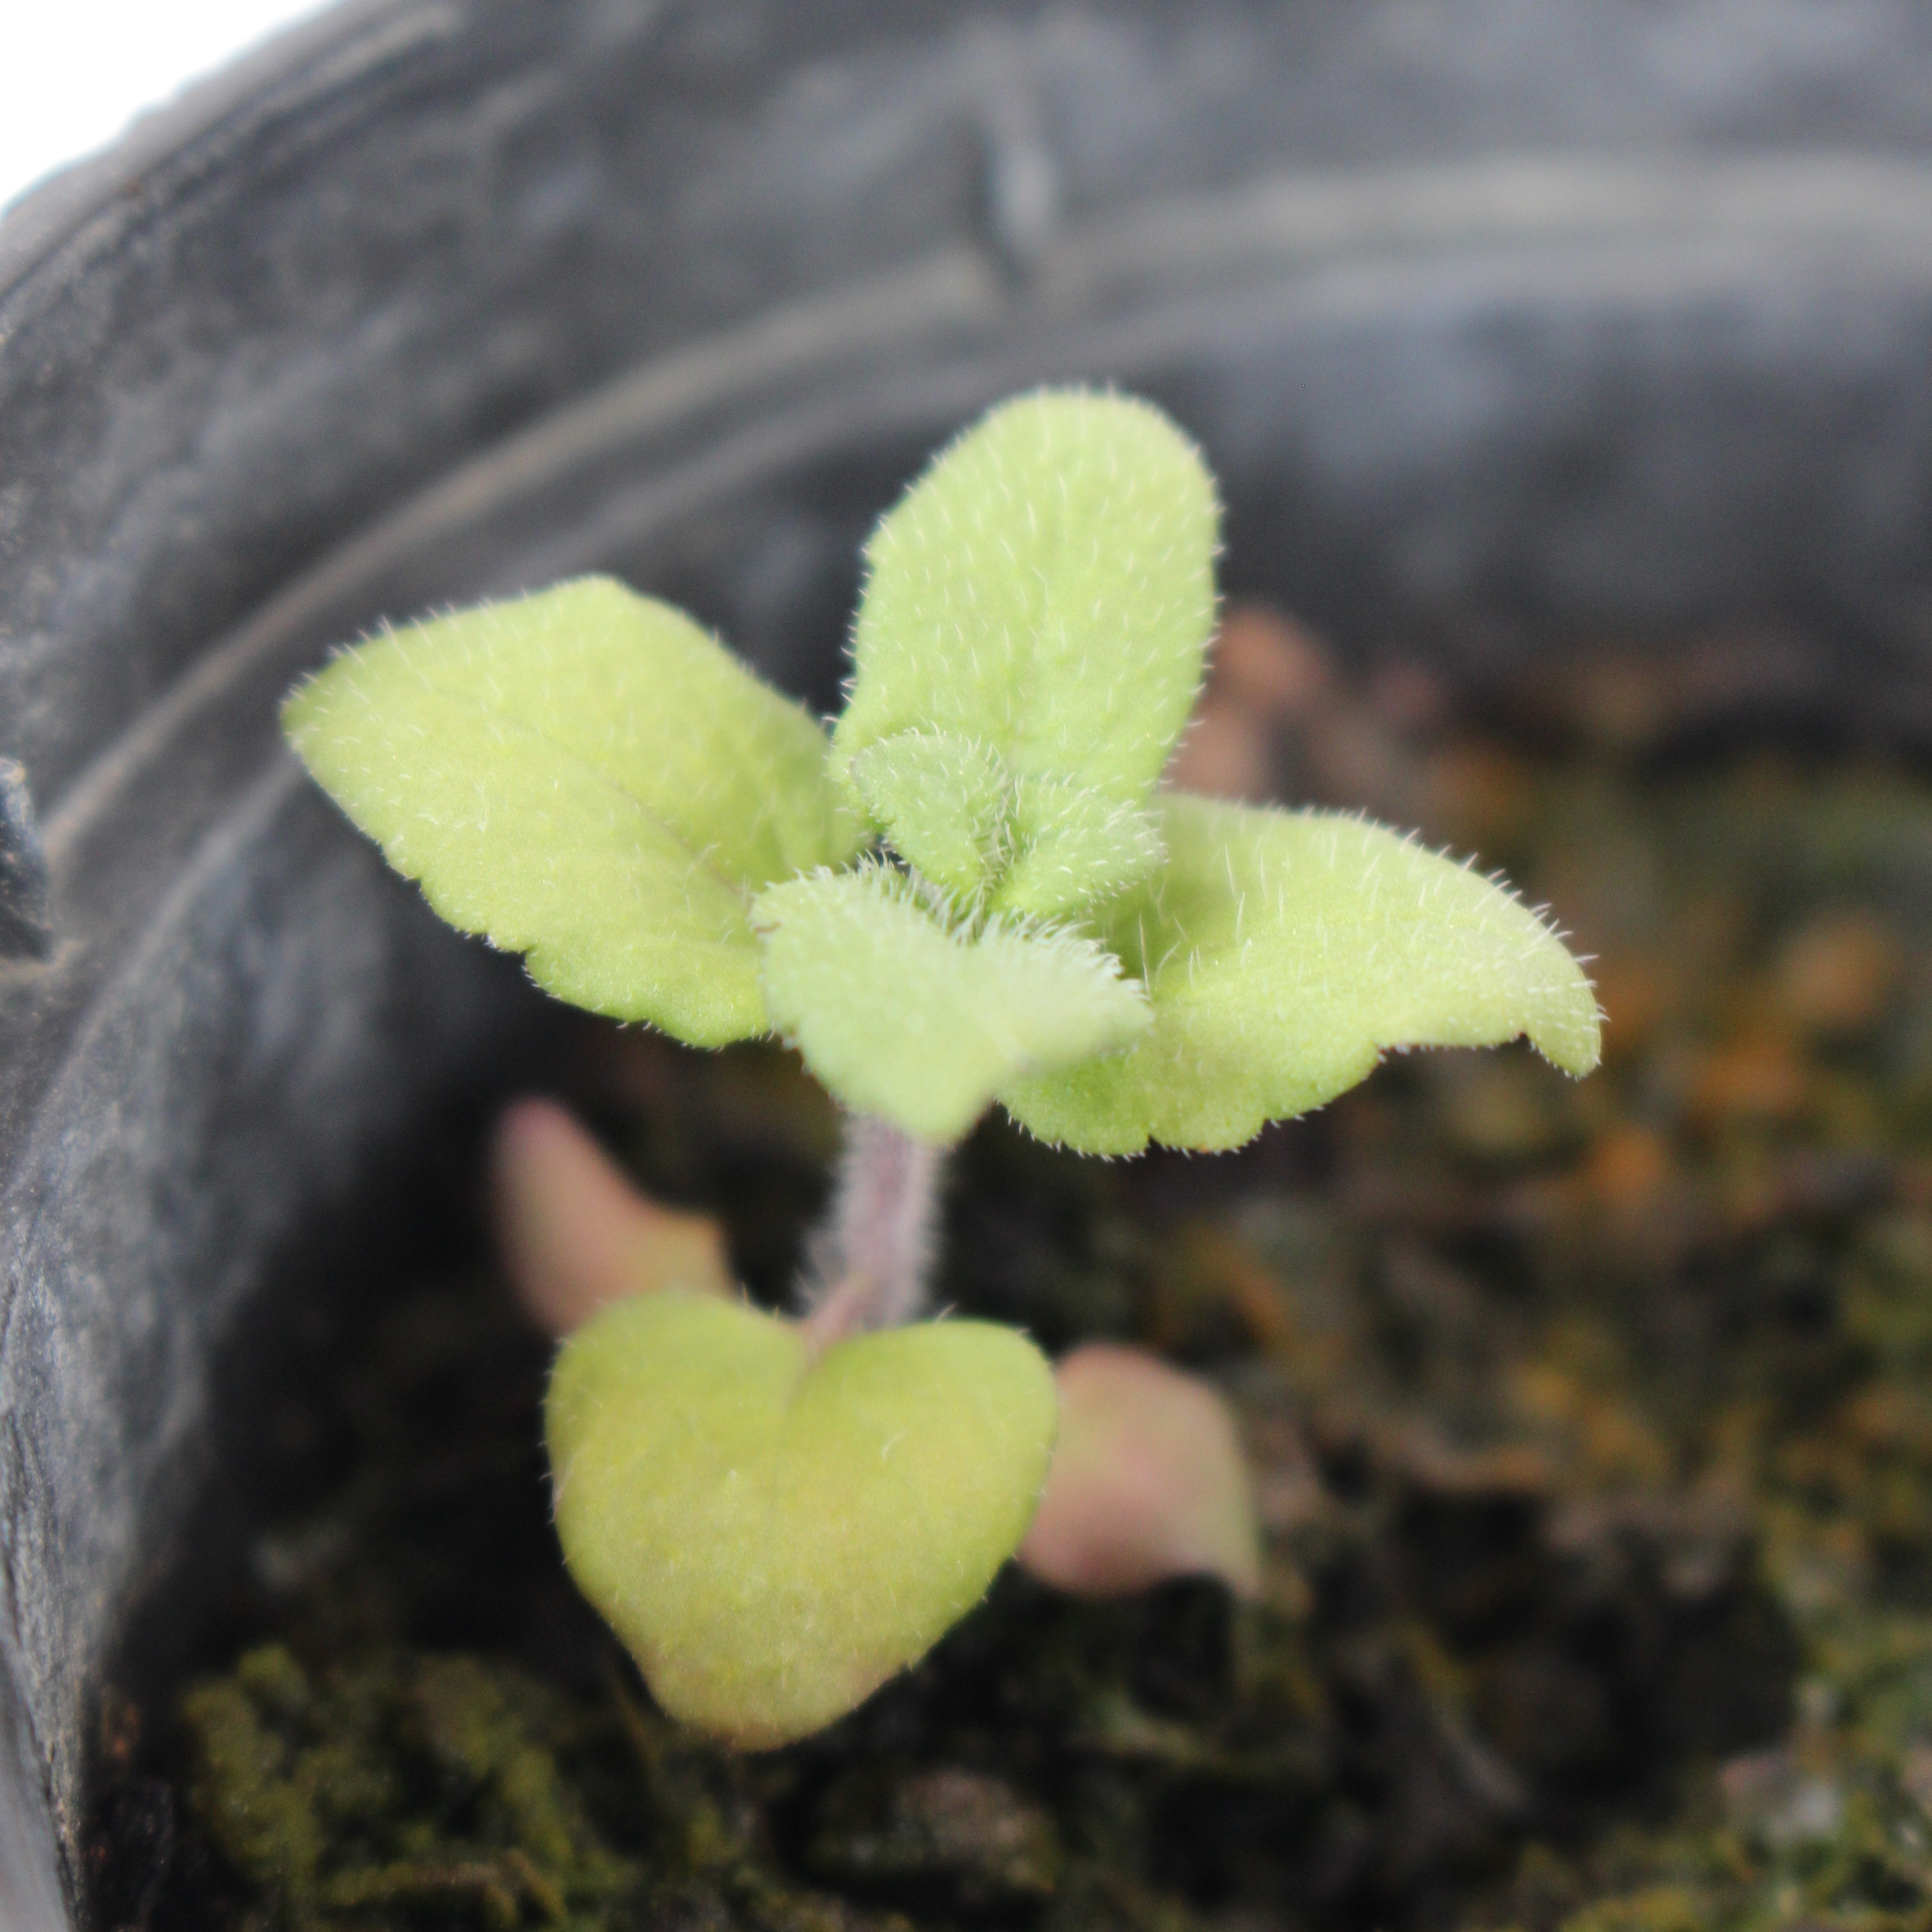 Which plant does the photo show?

Veronica persica
